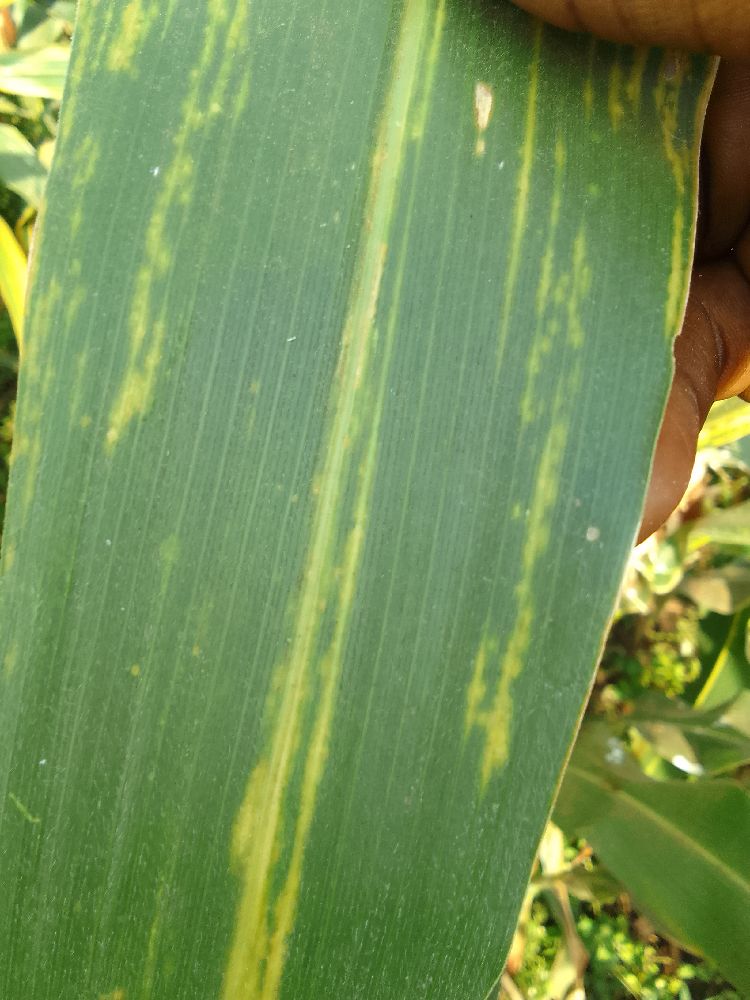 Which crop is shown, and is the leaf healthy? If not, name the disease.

maize, maize lethal necrosis
